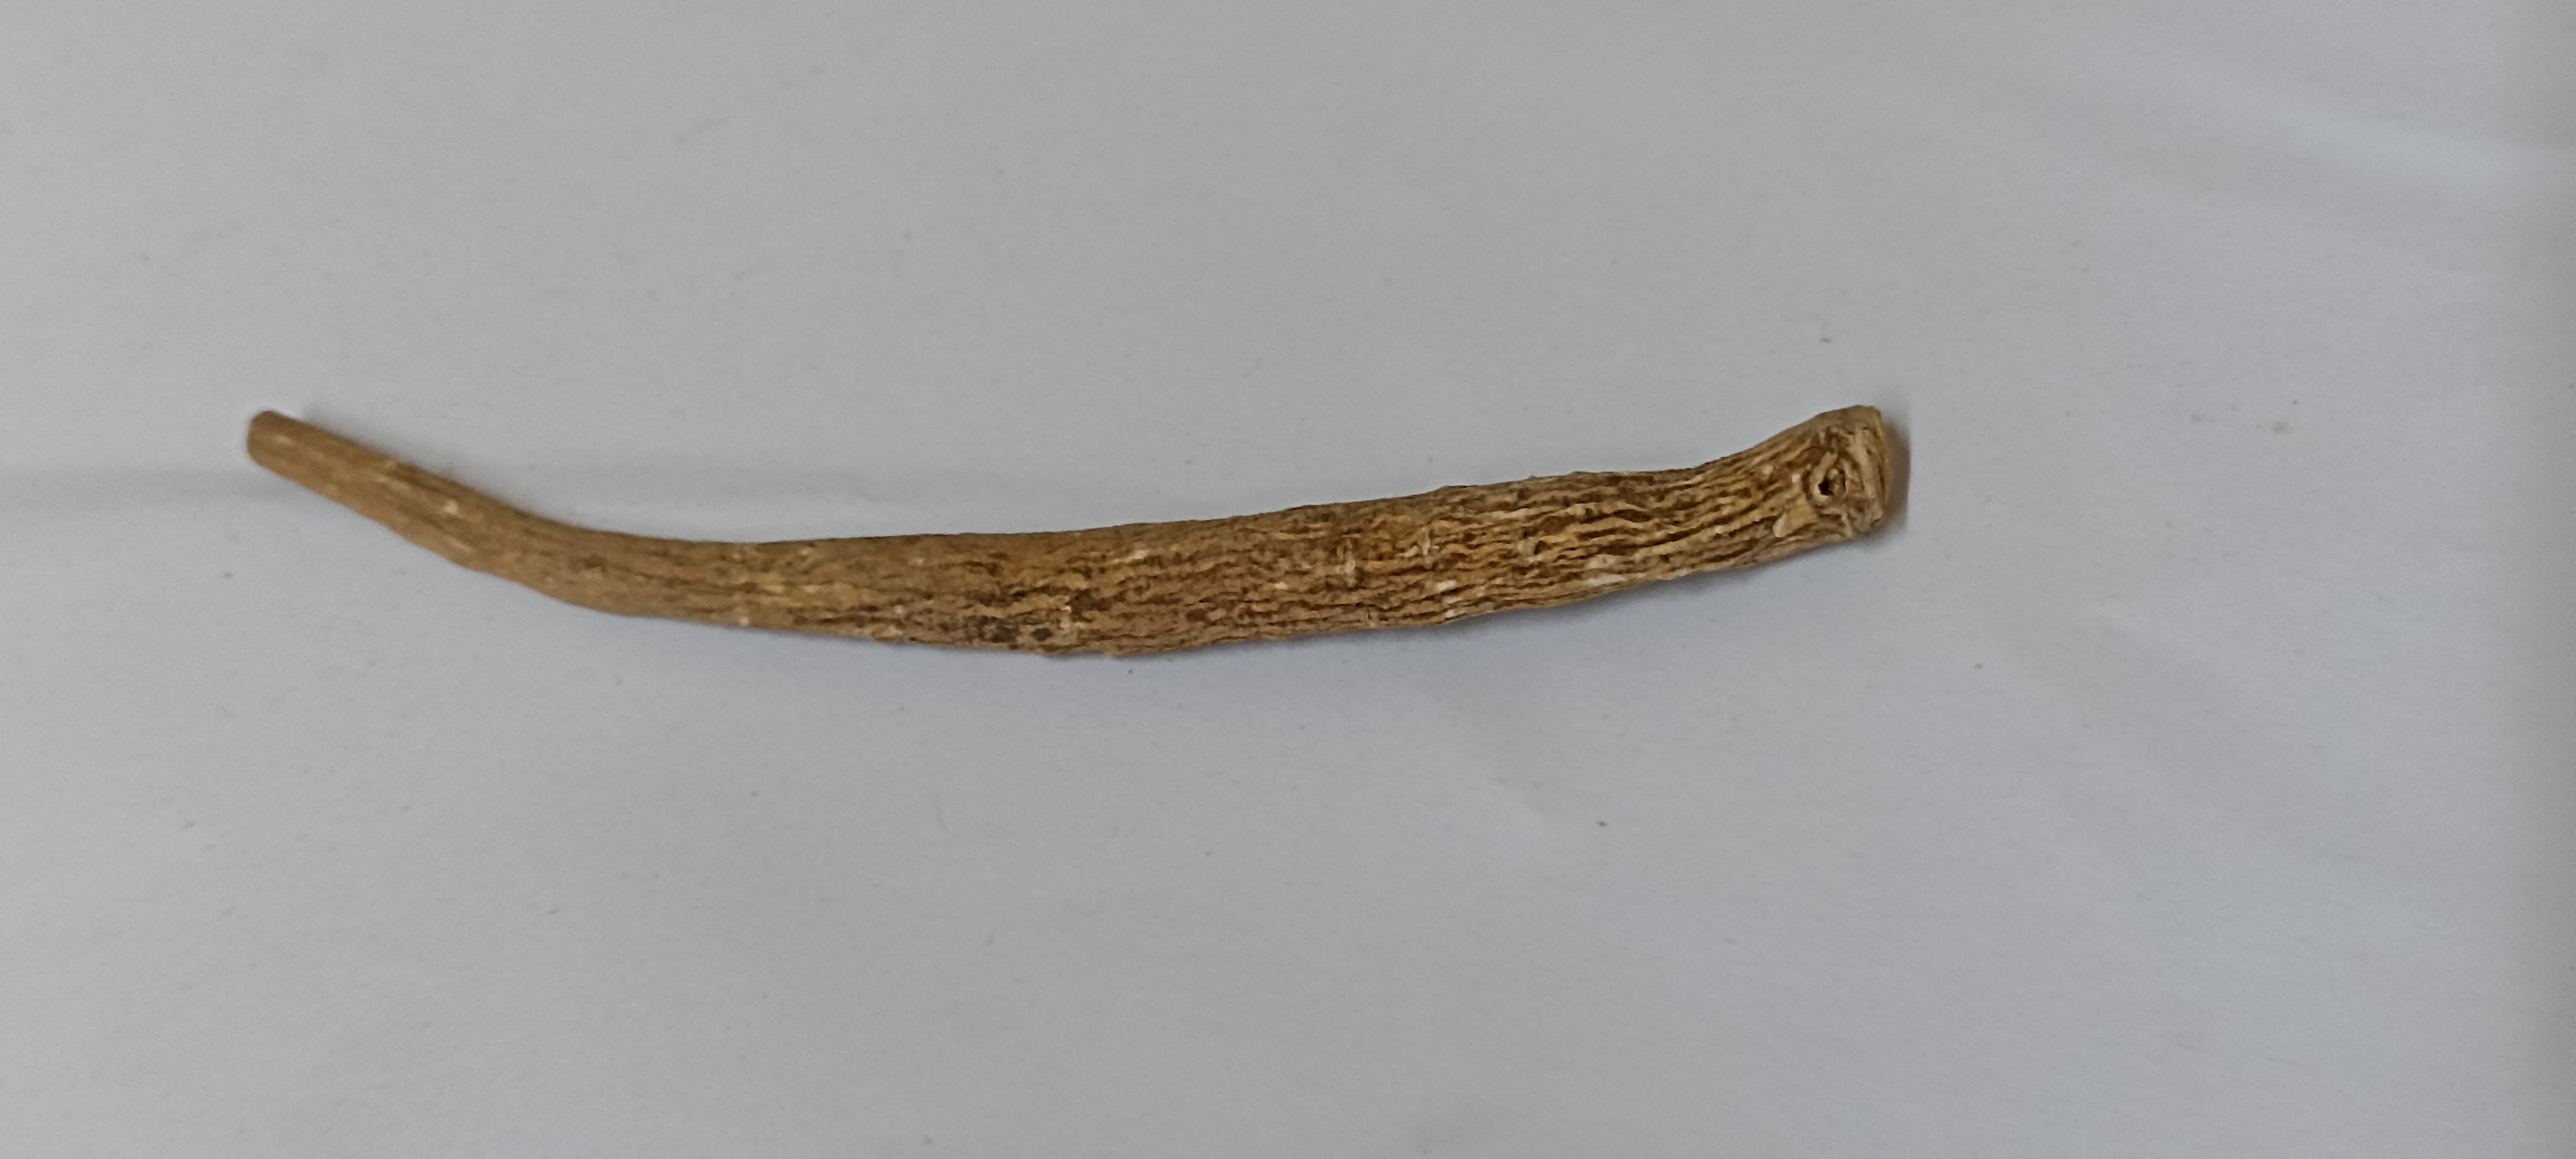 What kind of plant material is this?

ashwagandha
